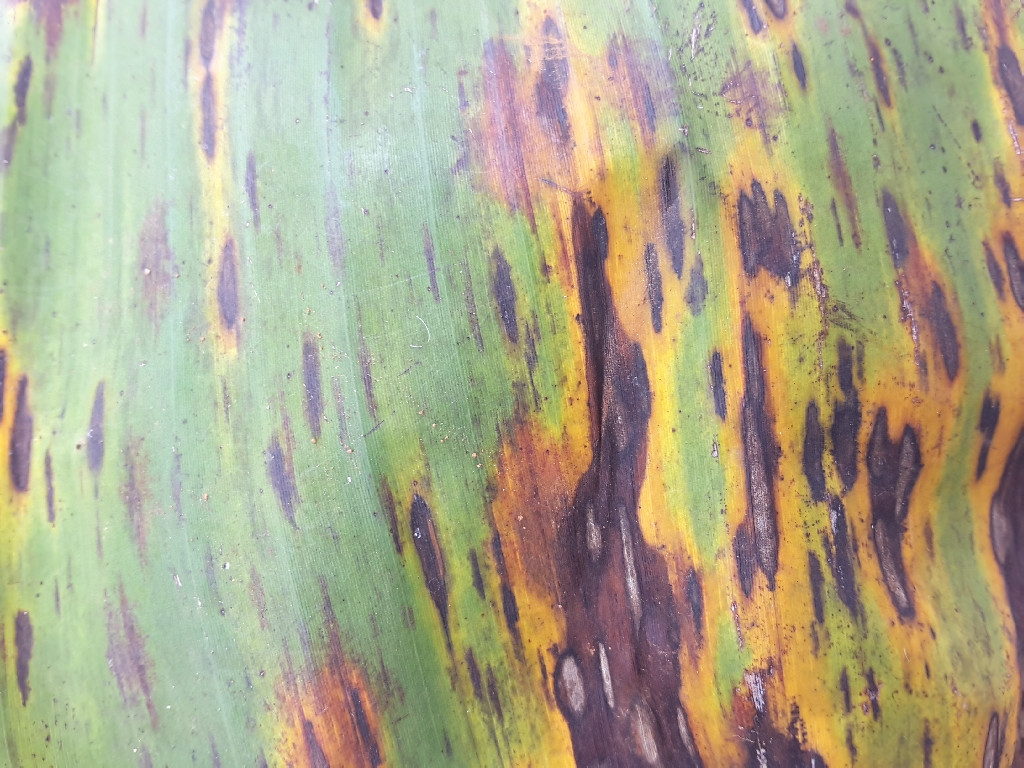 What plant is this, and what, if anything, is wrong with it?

banana, black sigatoka
